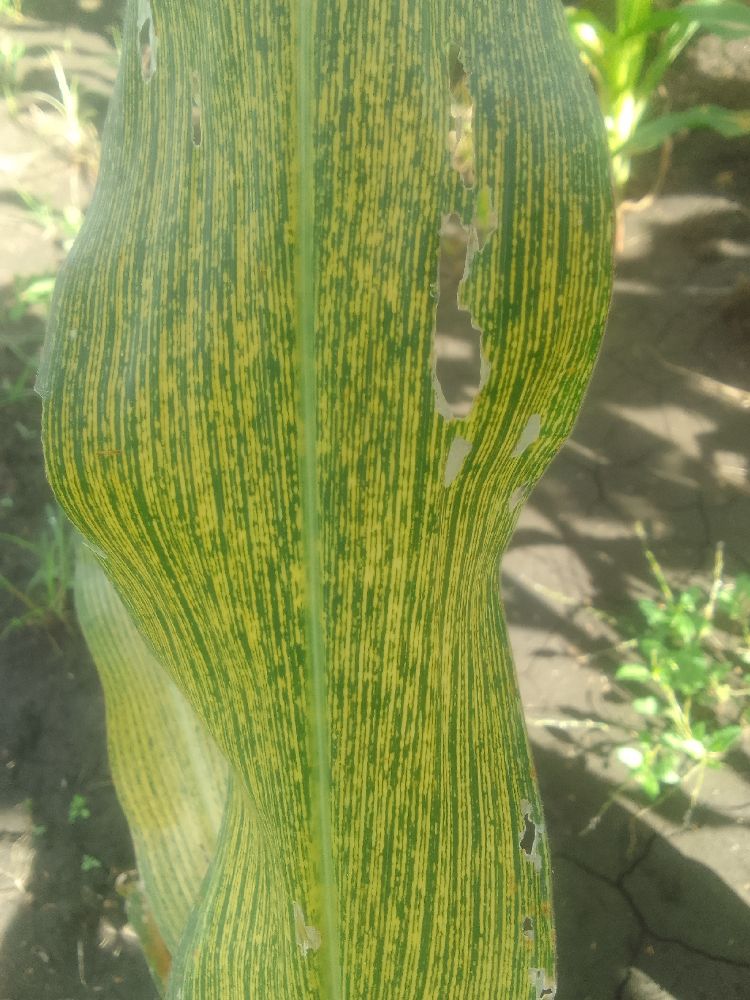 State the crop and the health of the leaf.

maize, maize streak virus
